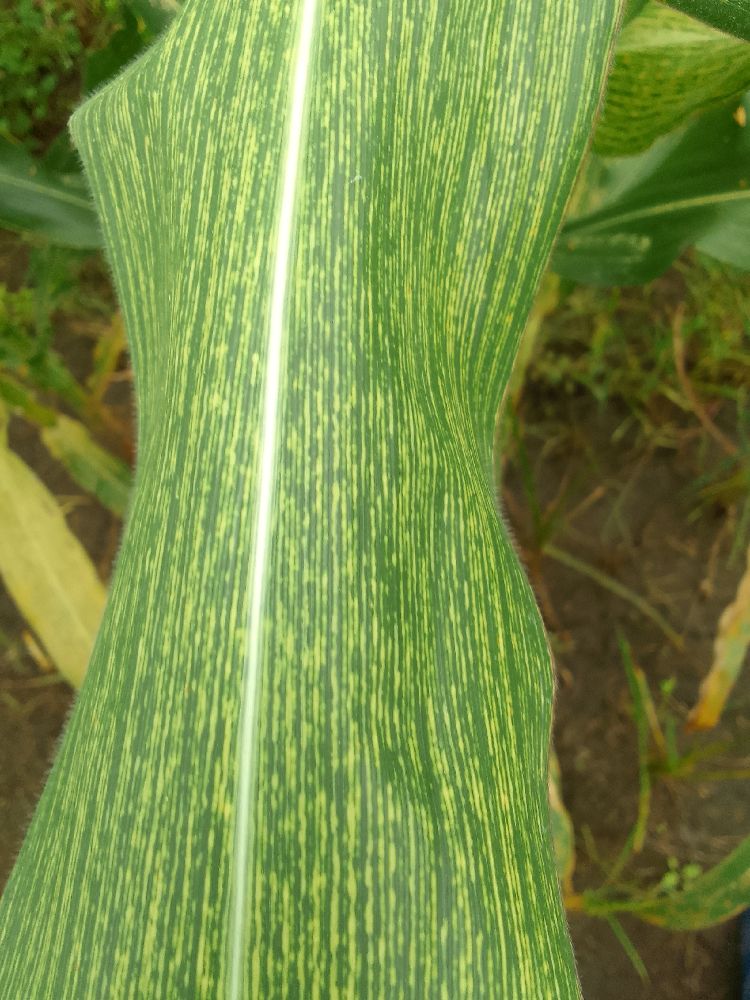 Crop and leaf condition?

maize, maize streak virus
